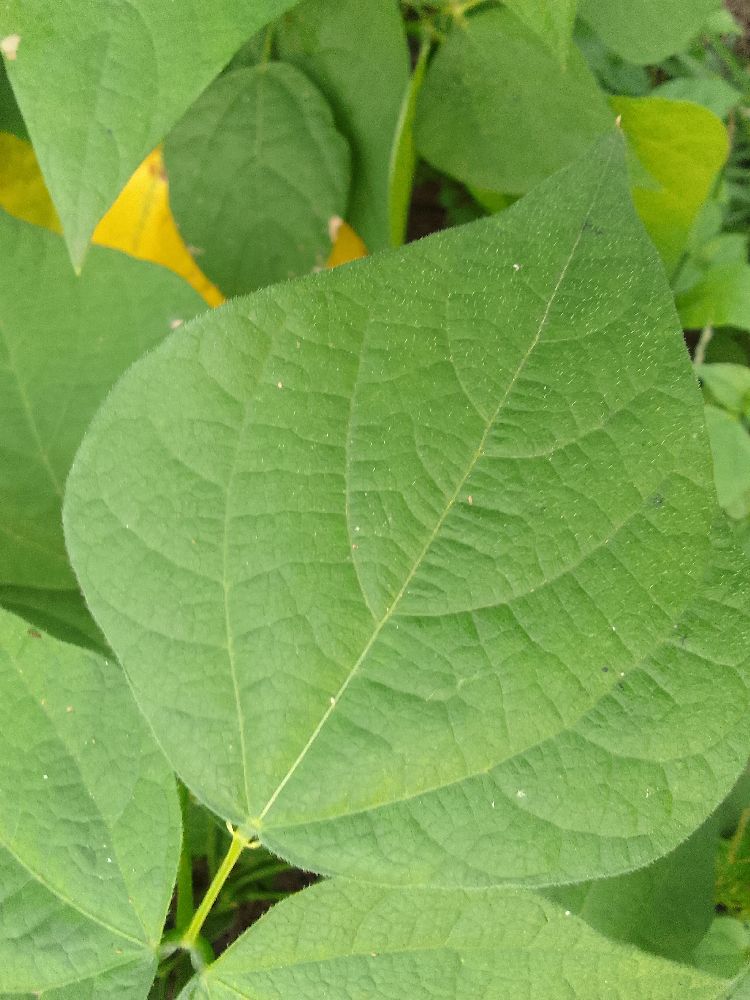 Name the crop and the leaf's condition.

common bean, healthy
